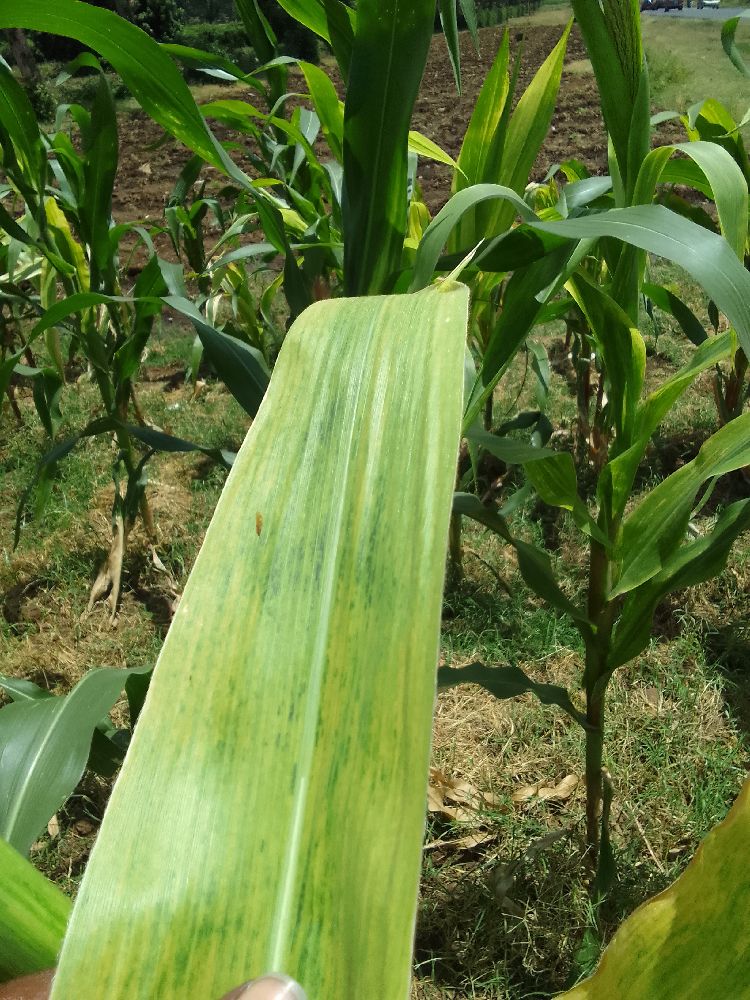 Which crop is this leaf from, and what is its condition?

maize, maize lethal necrosis
